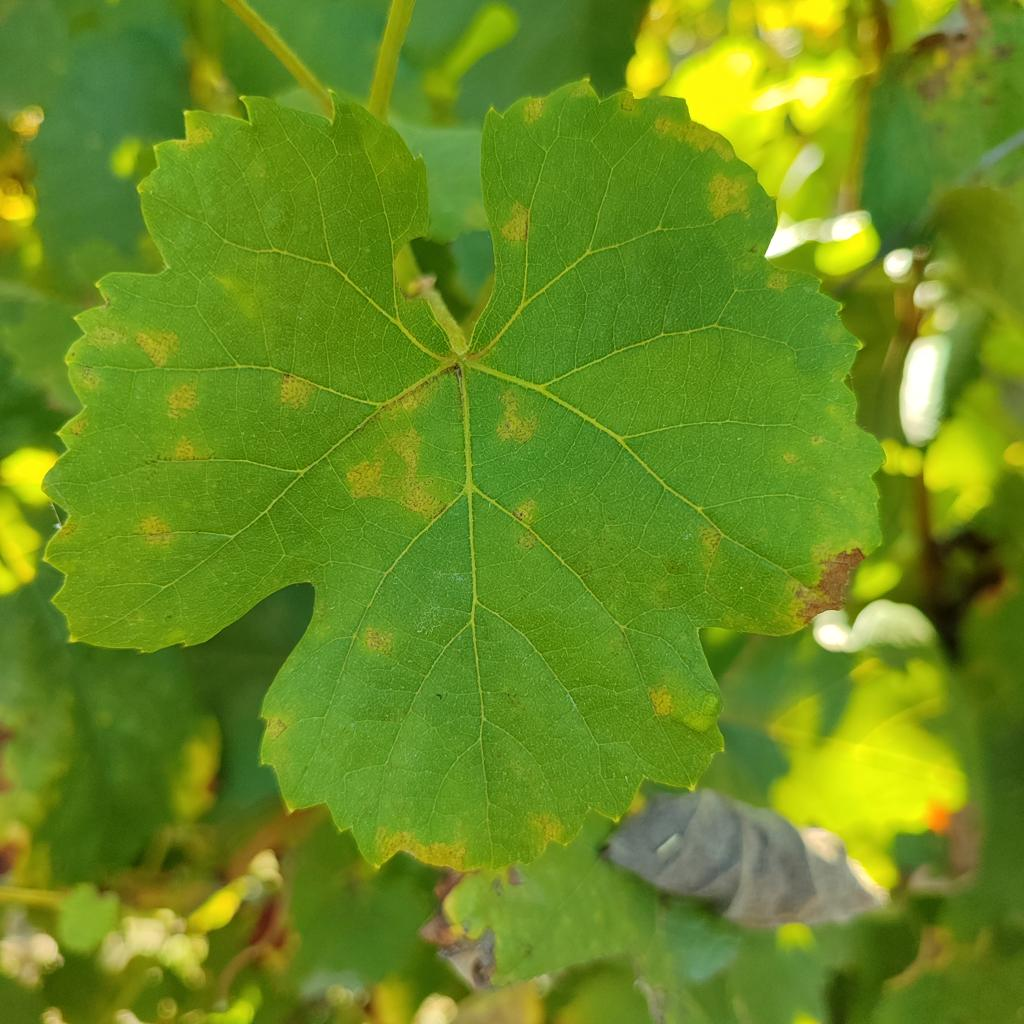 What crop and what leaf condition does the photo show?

grapevine, downy mildew
